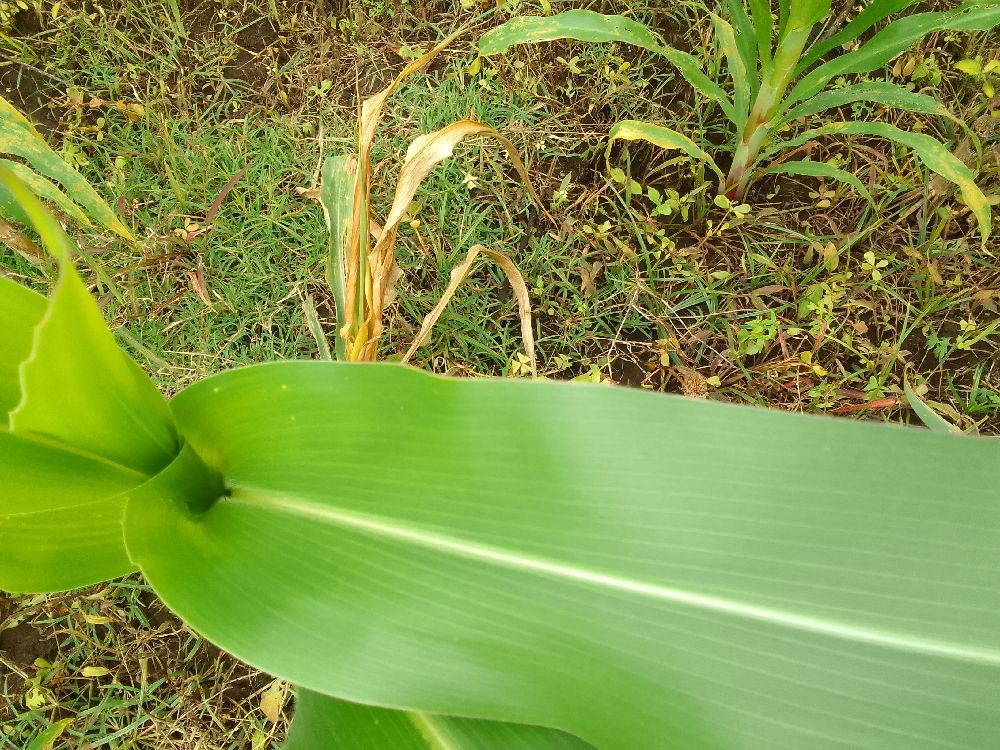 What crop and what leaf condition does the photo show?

maize, healthy
